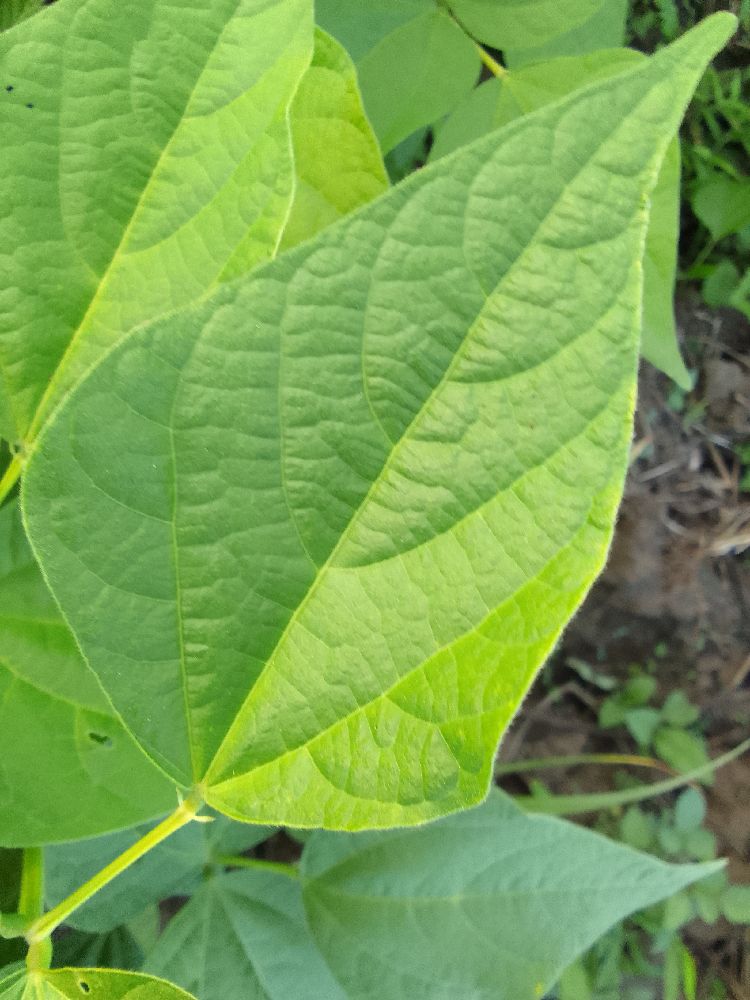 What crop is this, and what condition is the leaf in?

common bean, healthy
